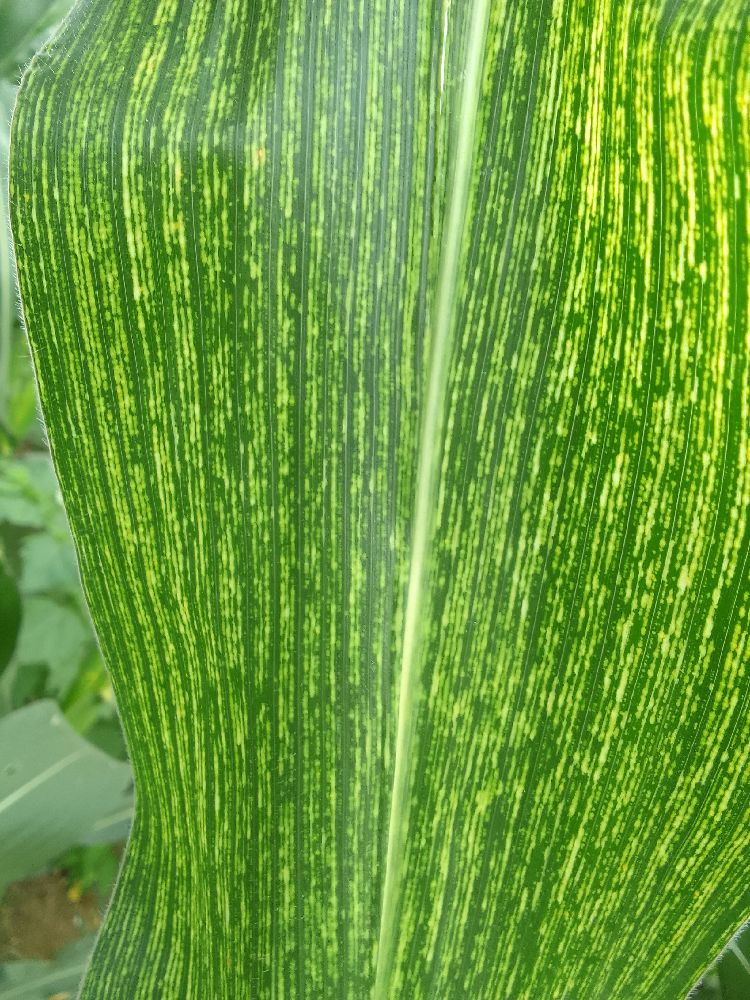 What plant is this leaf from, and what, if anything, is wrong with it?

maize, maize streak virus
